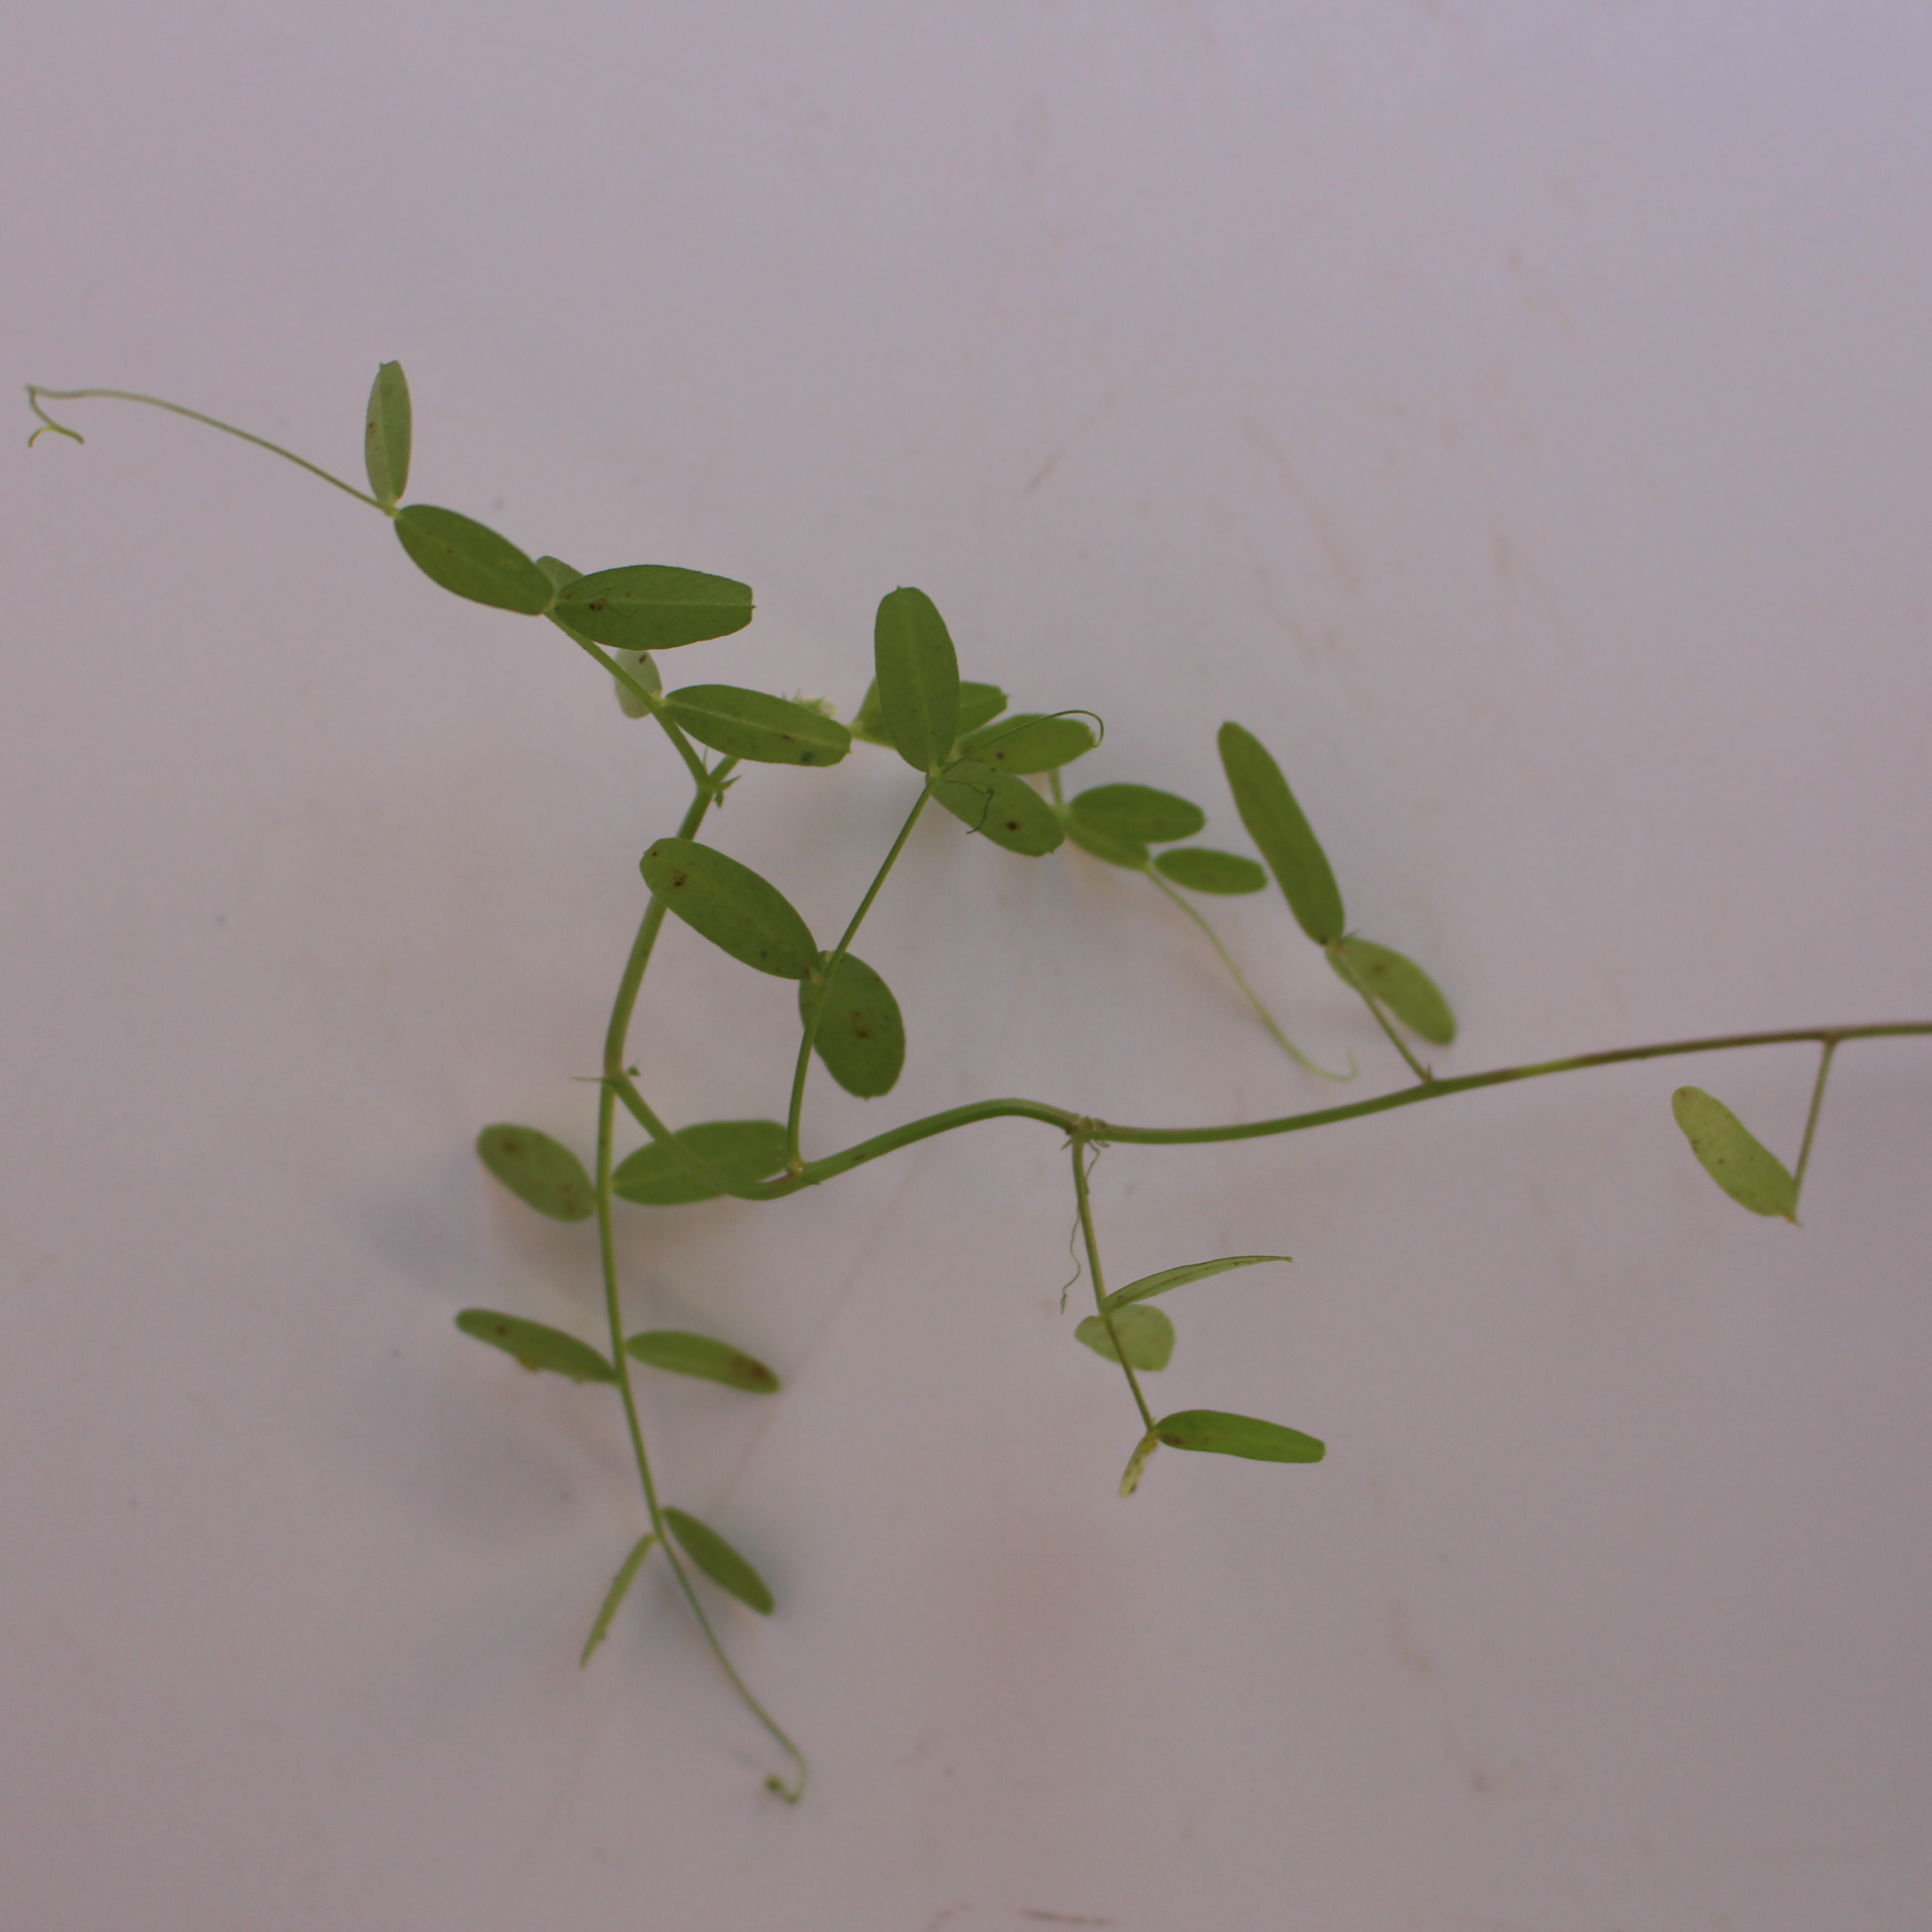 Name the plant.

Vicia sativa
